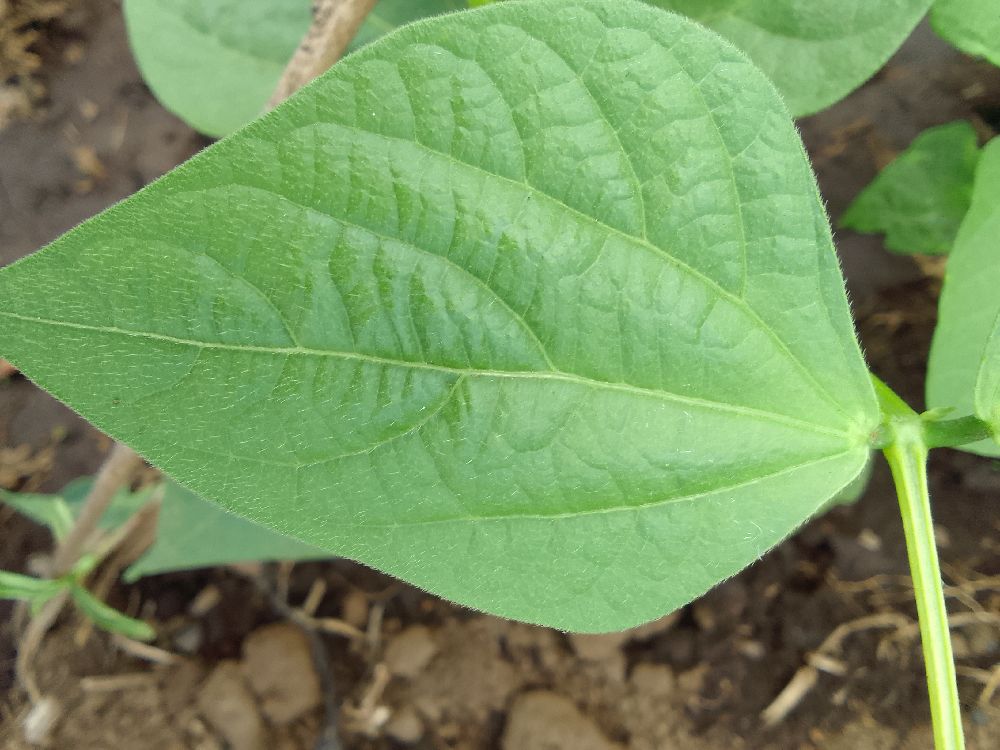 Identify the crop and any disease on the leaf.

common bean, healthy
